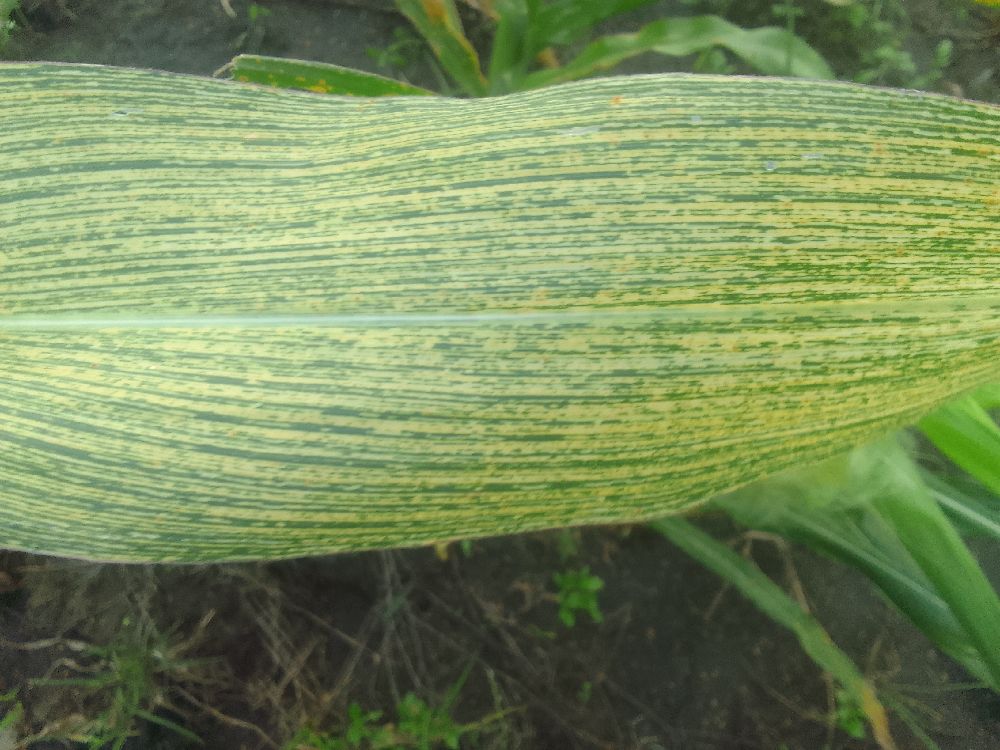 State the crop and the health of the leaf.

maize, maize streak virus
